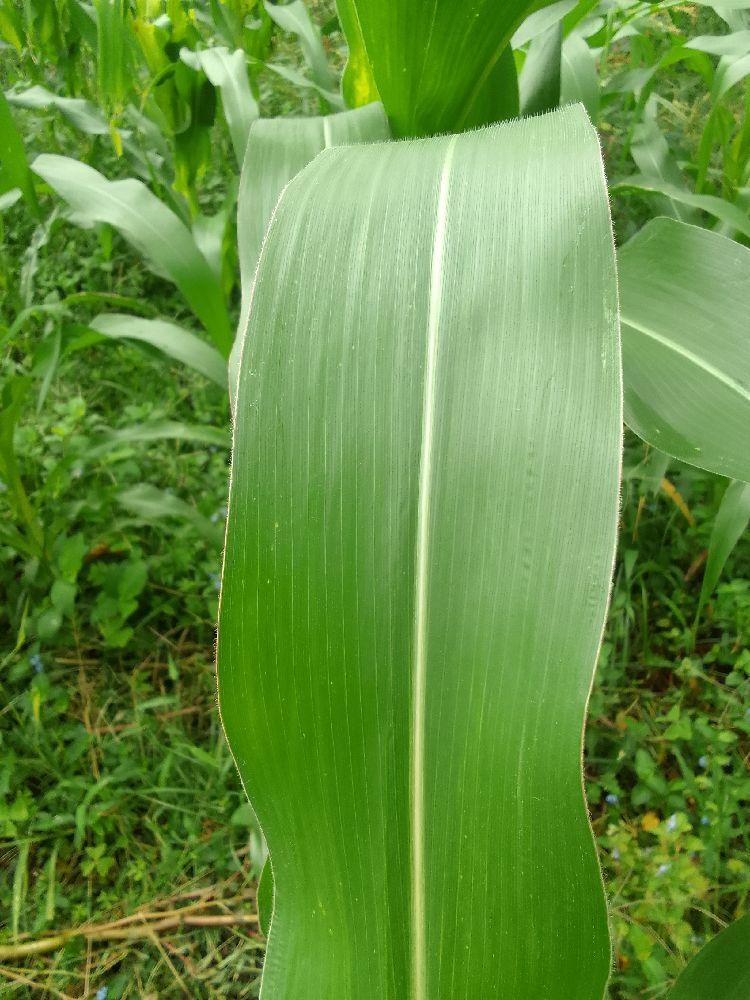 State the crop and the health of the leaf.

maize, healthy
